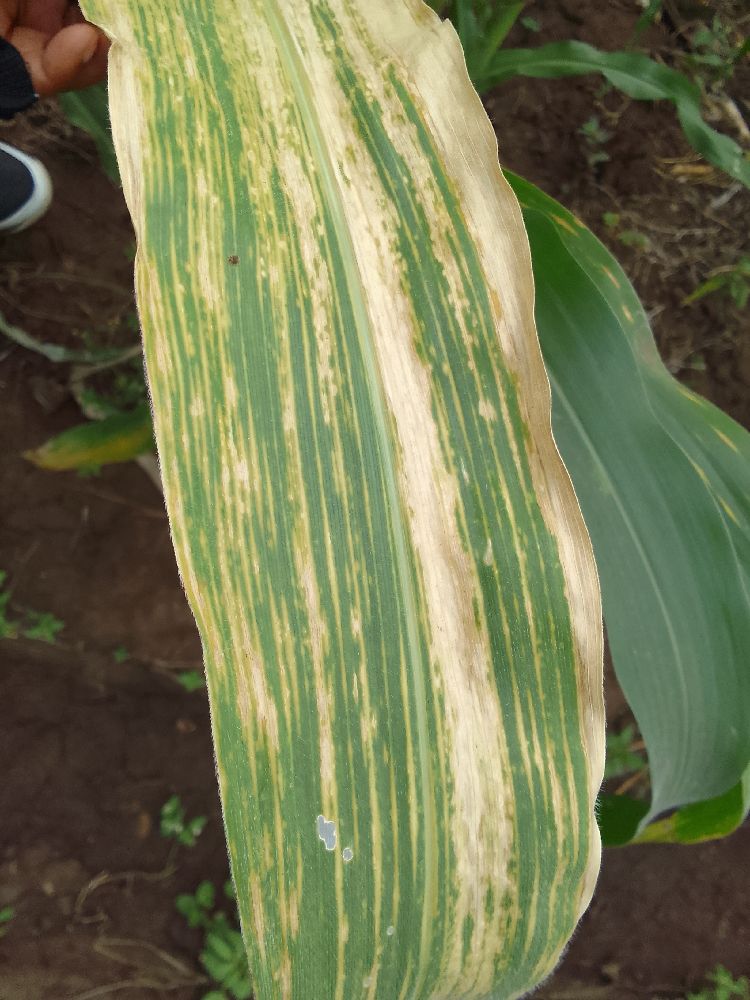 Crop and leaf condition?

maize, maize lethal necrosis
